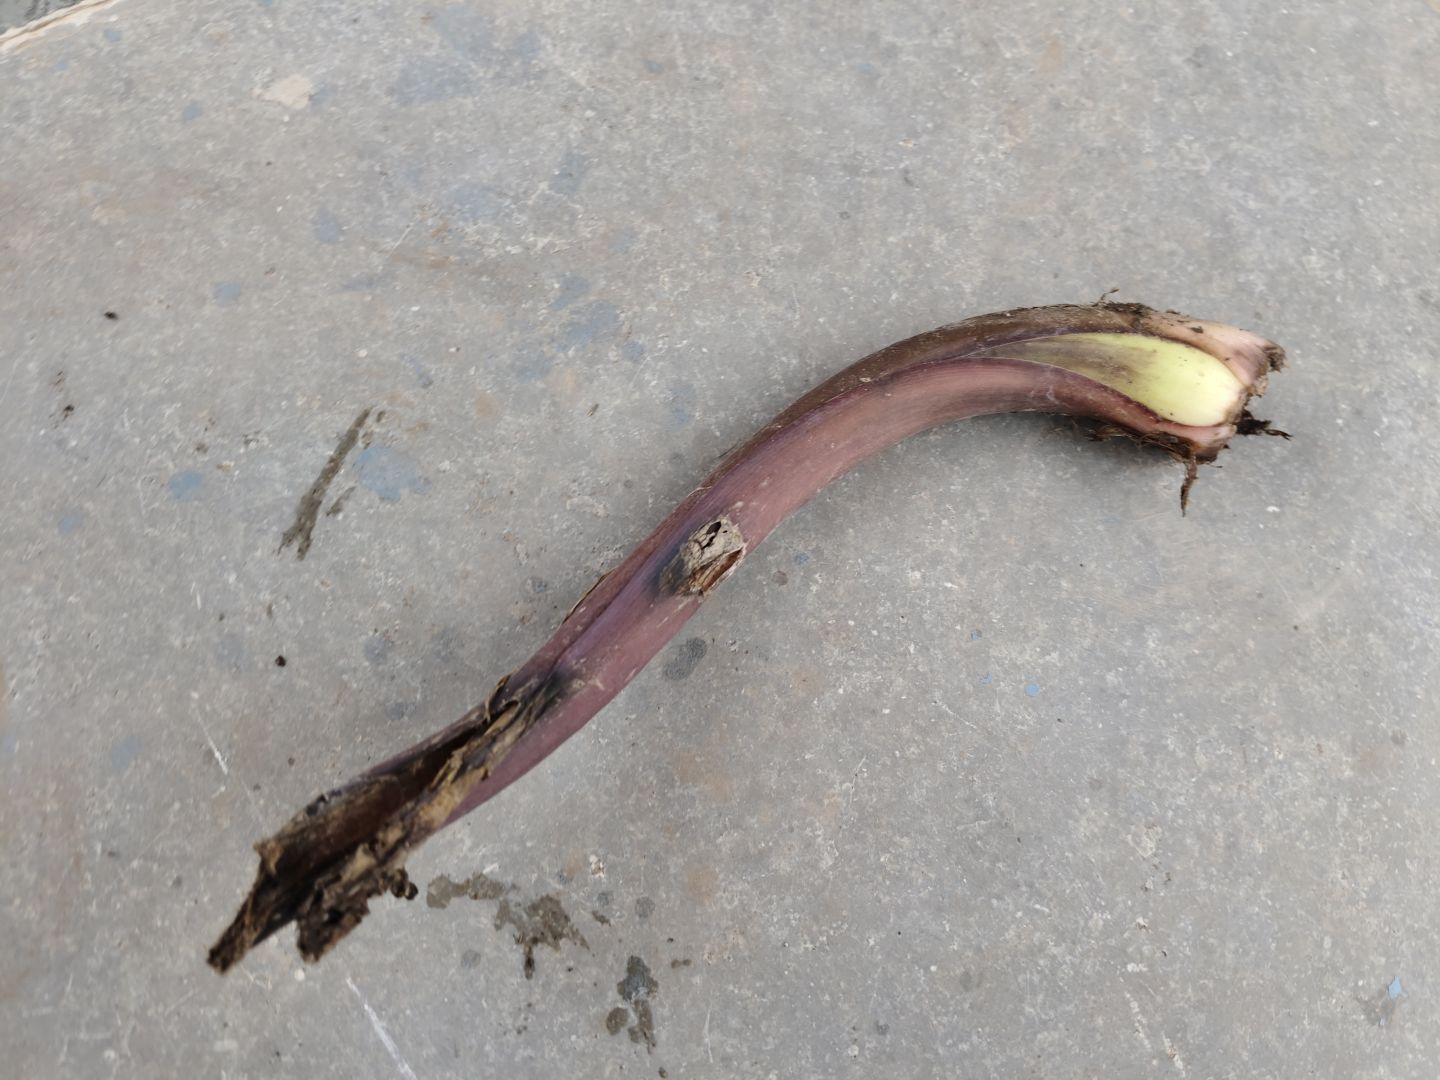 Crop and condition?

taro, root rot
